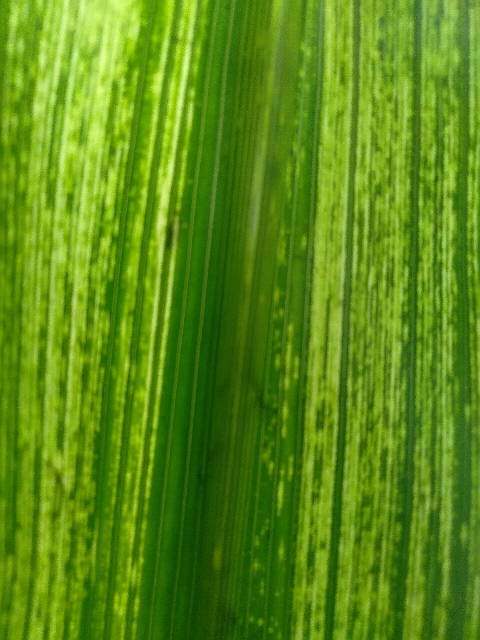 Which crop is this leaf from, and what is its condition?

maize, maize streak virus
